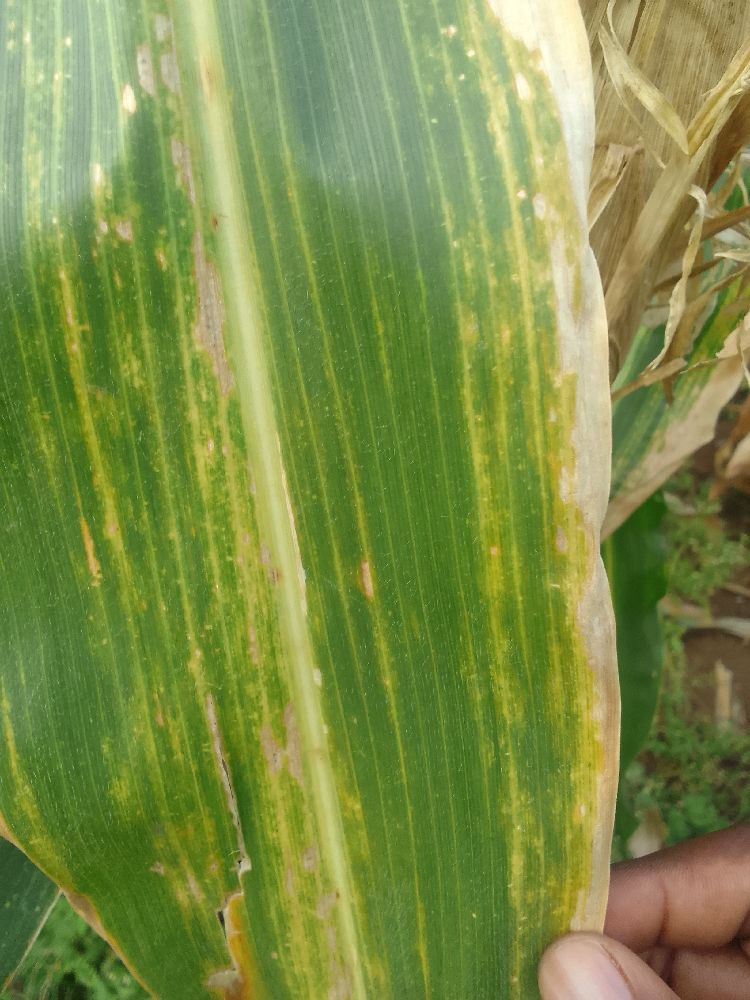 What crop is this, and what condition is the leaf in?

maize, maize lethal necrosis
